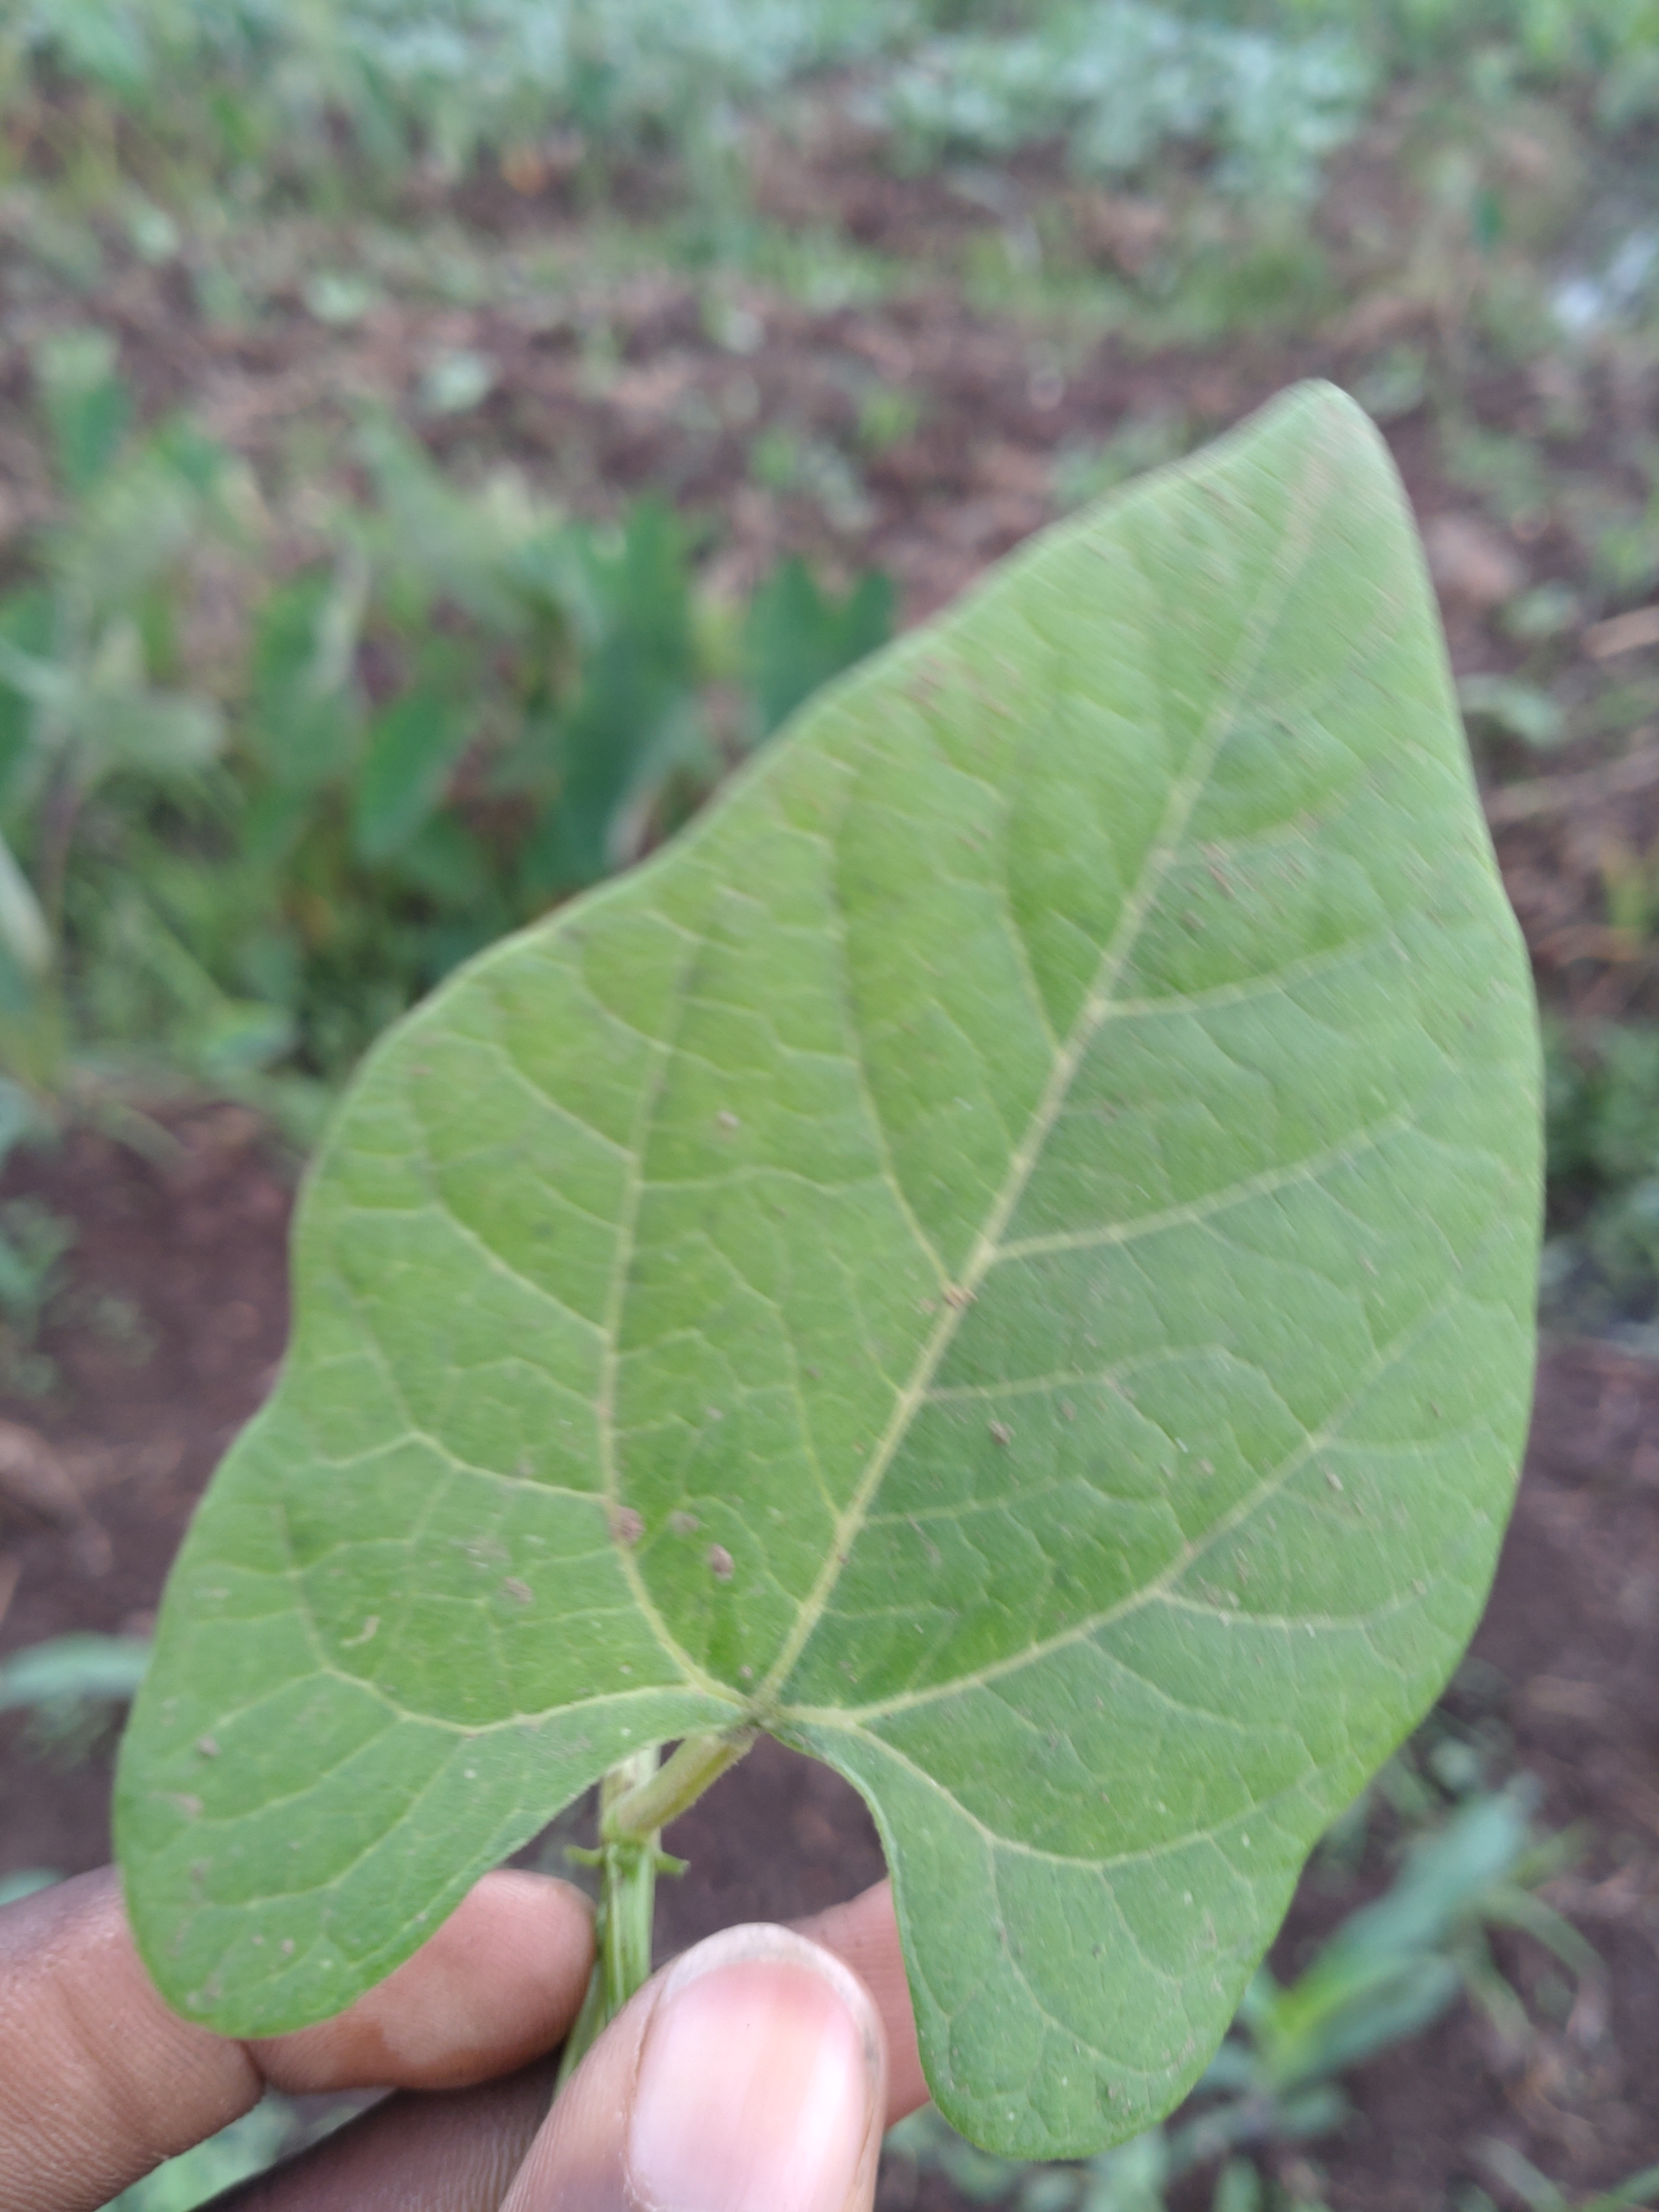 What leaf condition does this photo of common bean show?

healthy
